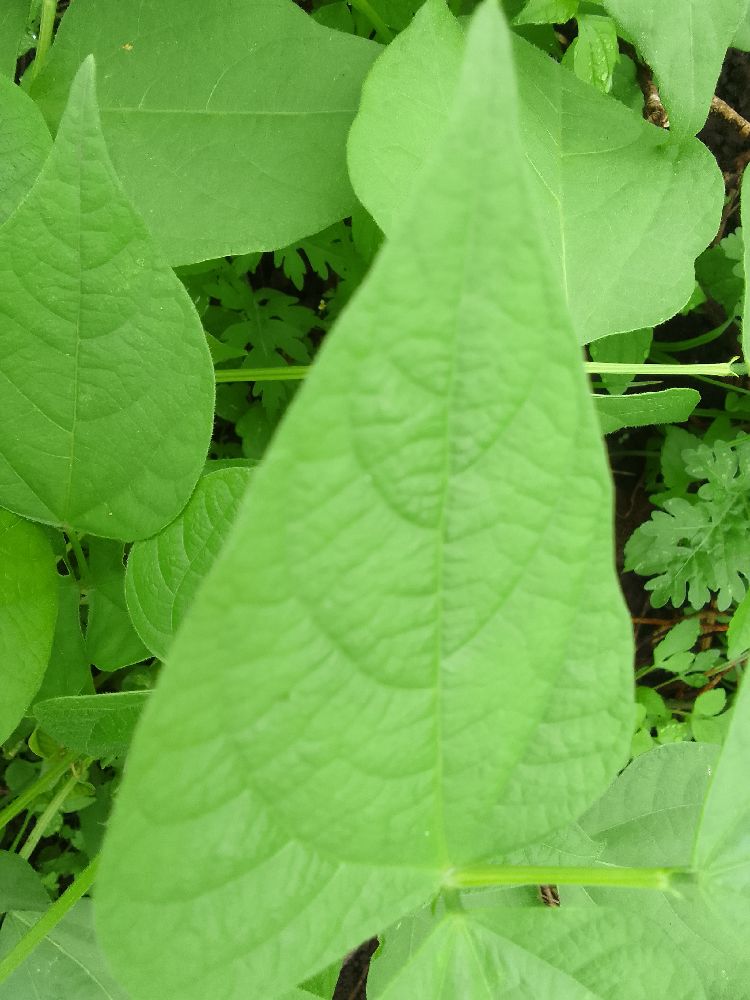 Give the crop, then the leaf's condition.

common bean, healthy
